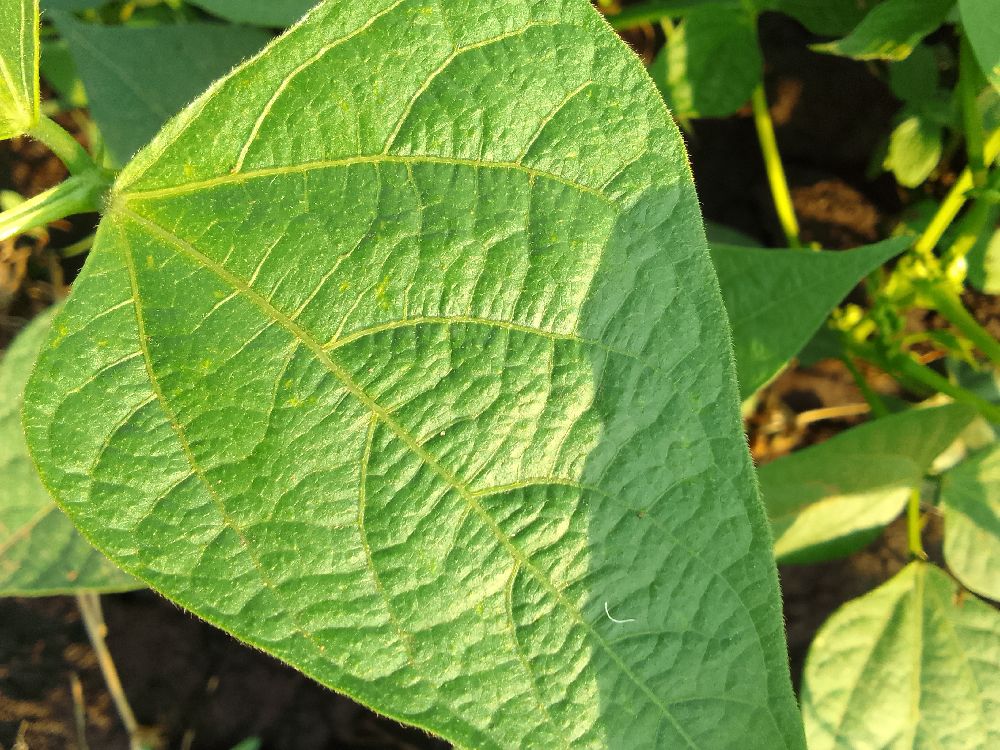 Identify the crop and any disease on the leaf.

common bean, healthy
